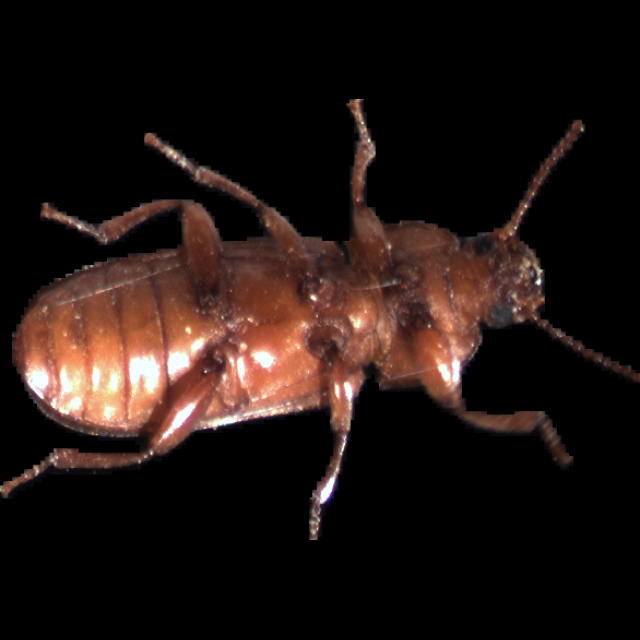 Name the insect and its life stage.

mealworm beetle
